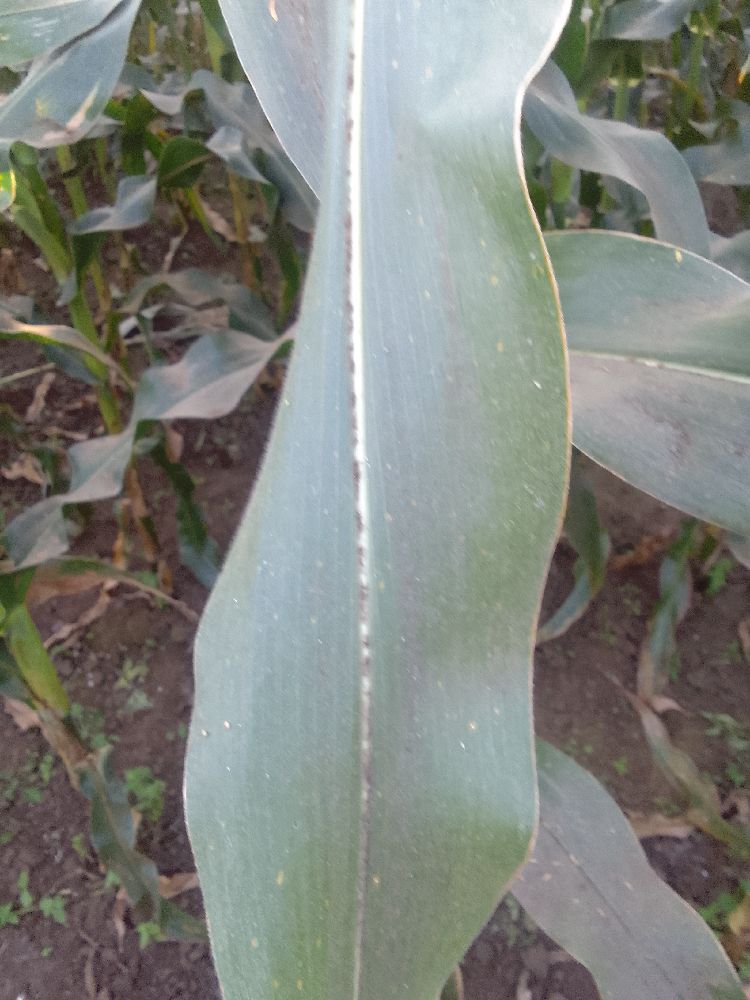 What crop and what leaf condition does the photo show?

maize, healthy
